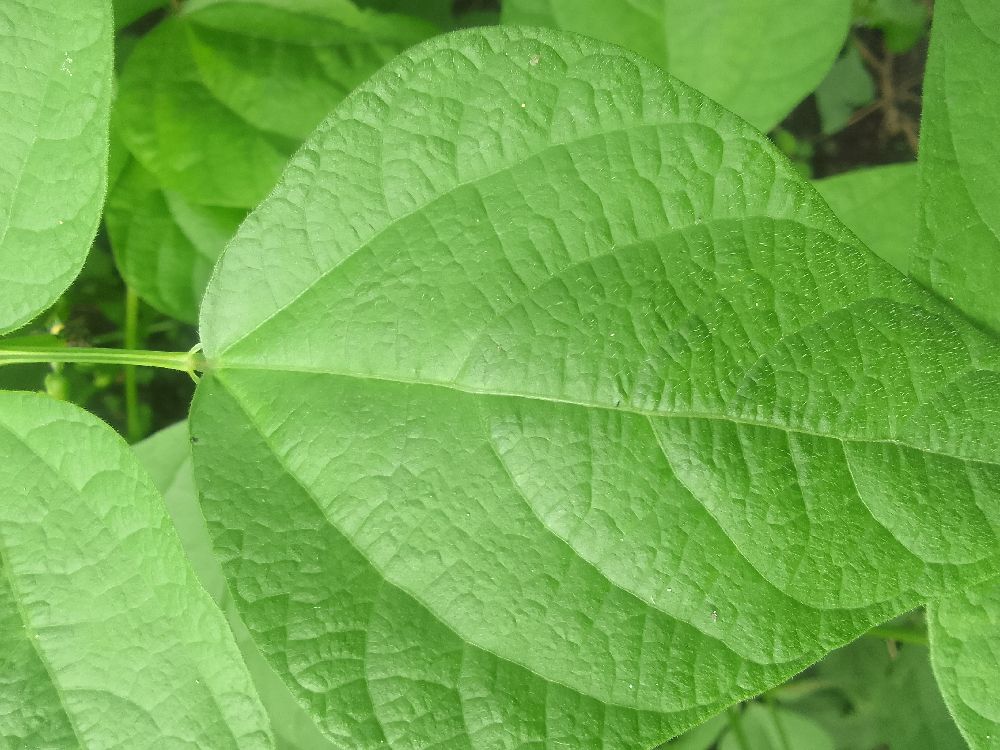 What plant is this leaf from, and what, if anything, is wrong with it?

common bean, healthy
